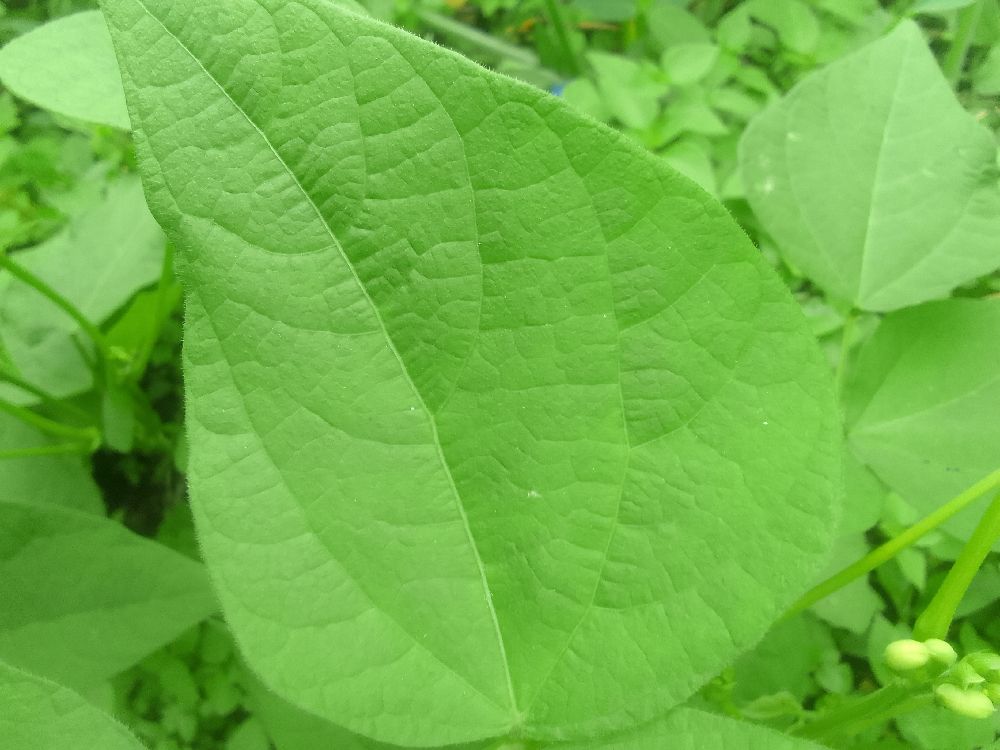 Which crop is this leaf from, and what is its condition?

common bean, healthy
